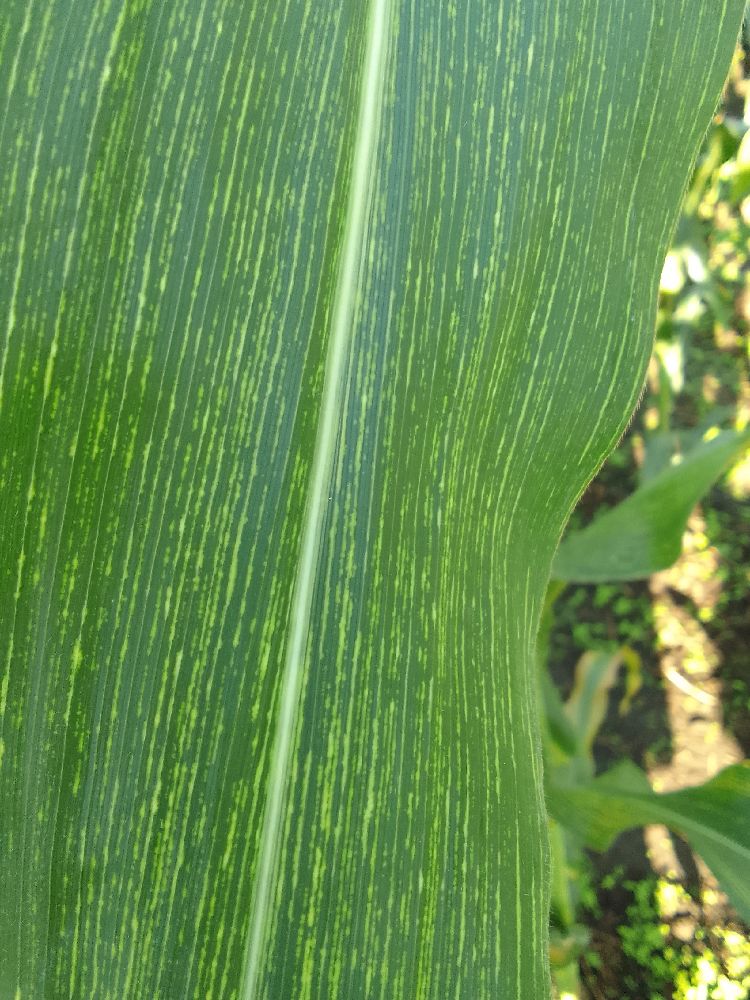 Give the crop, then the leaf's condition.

maize, maize streak virus
